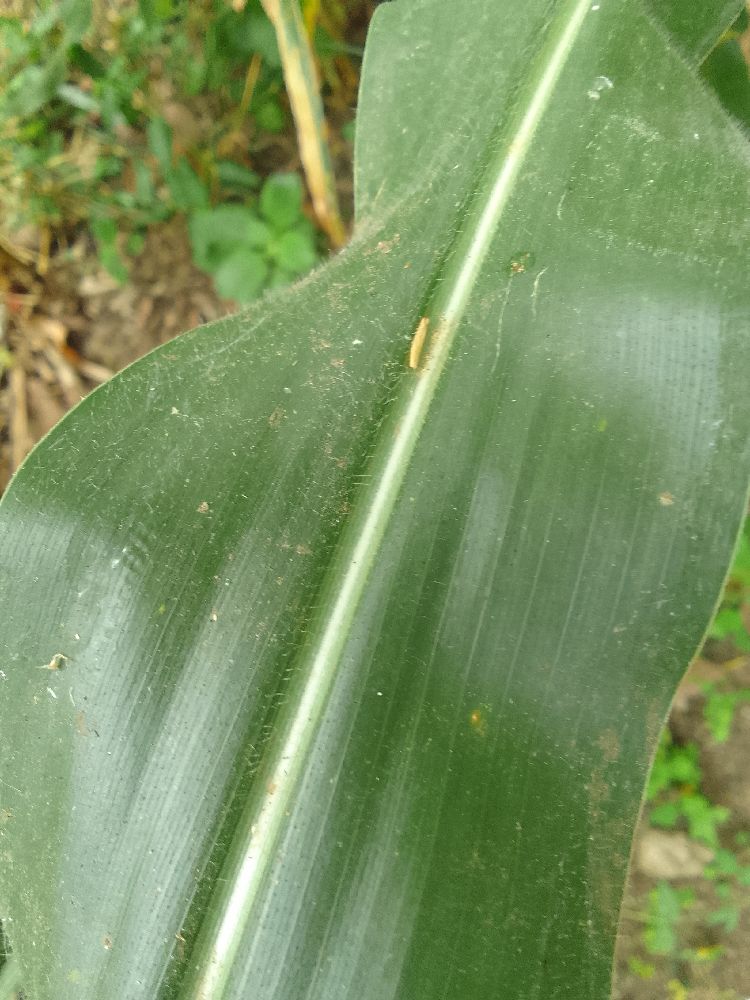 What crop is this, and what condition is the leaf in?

maize, healthy
